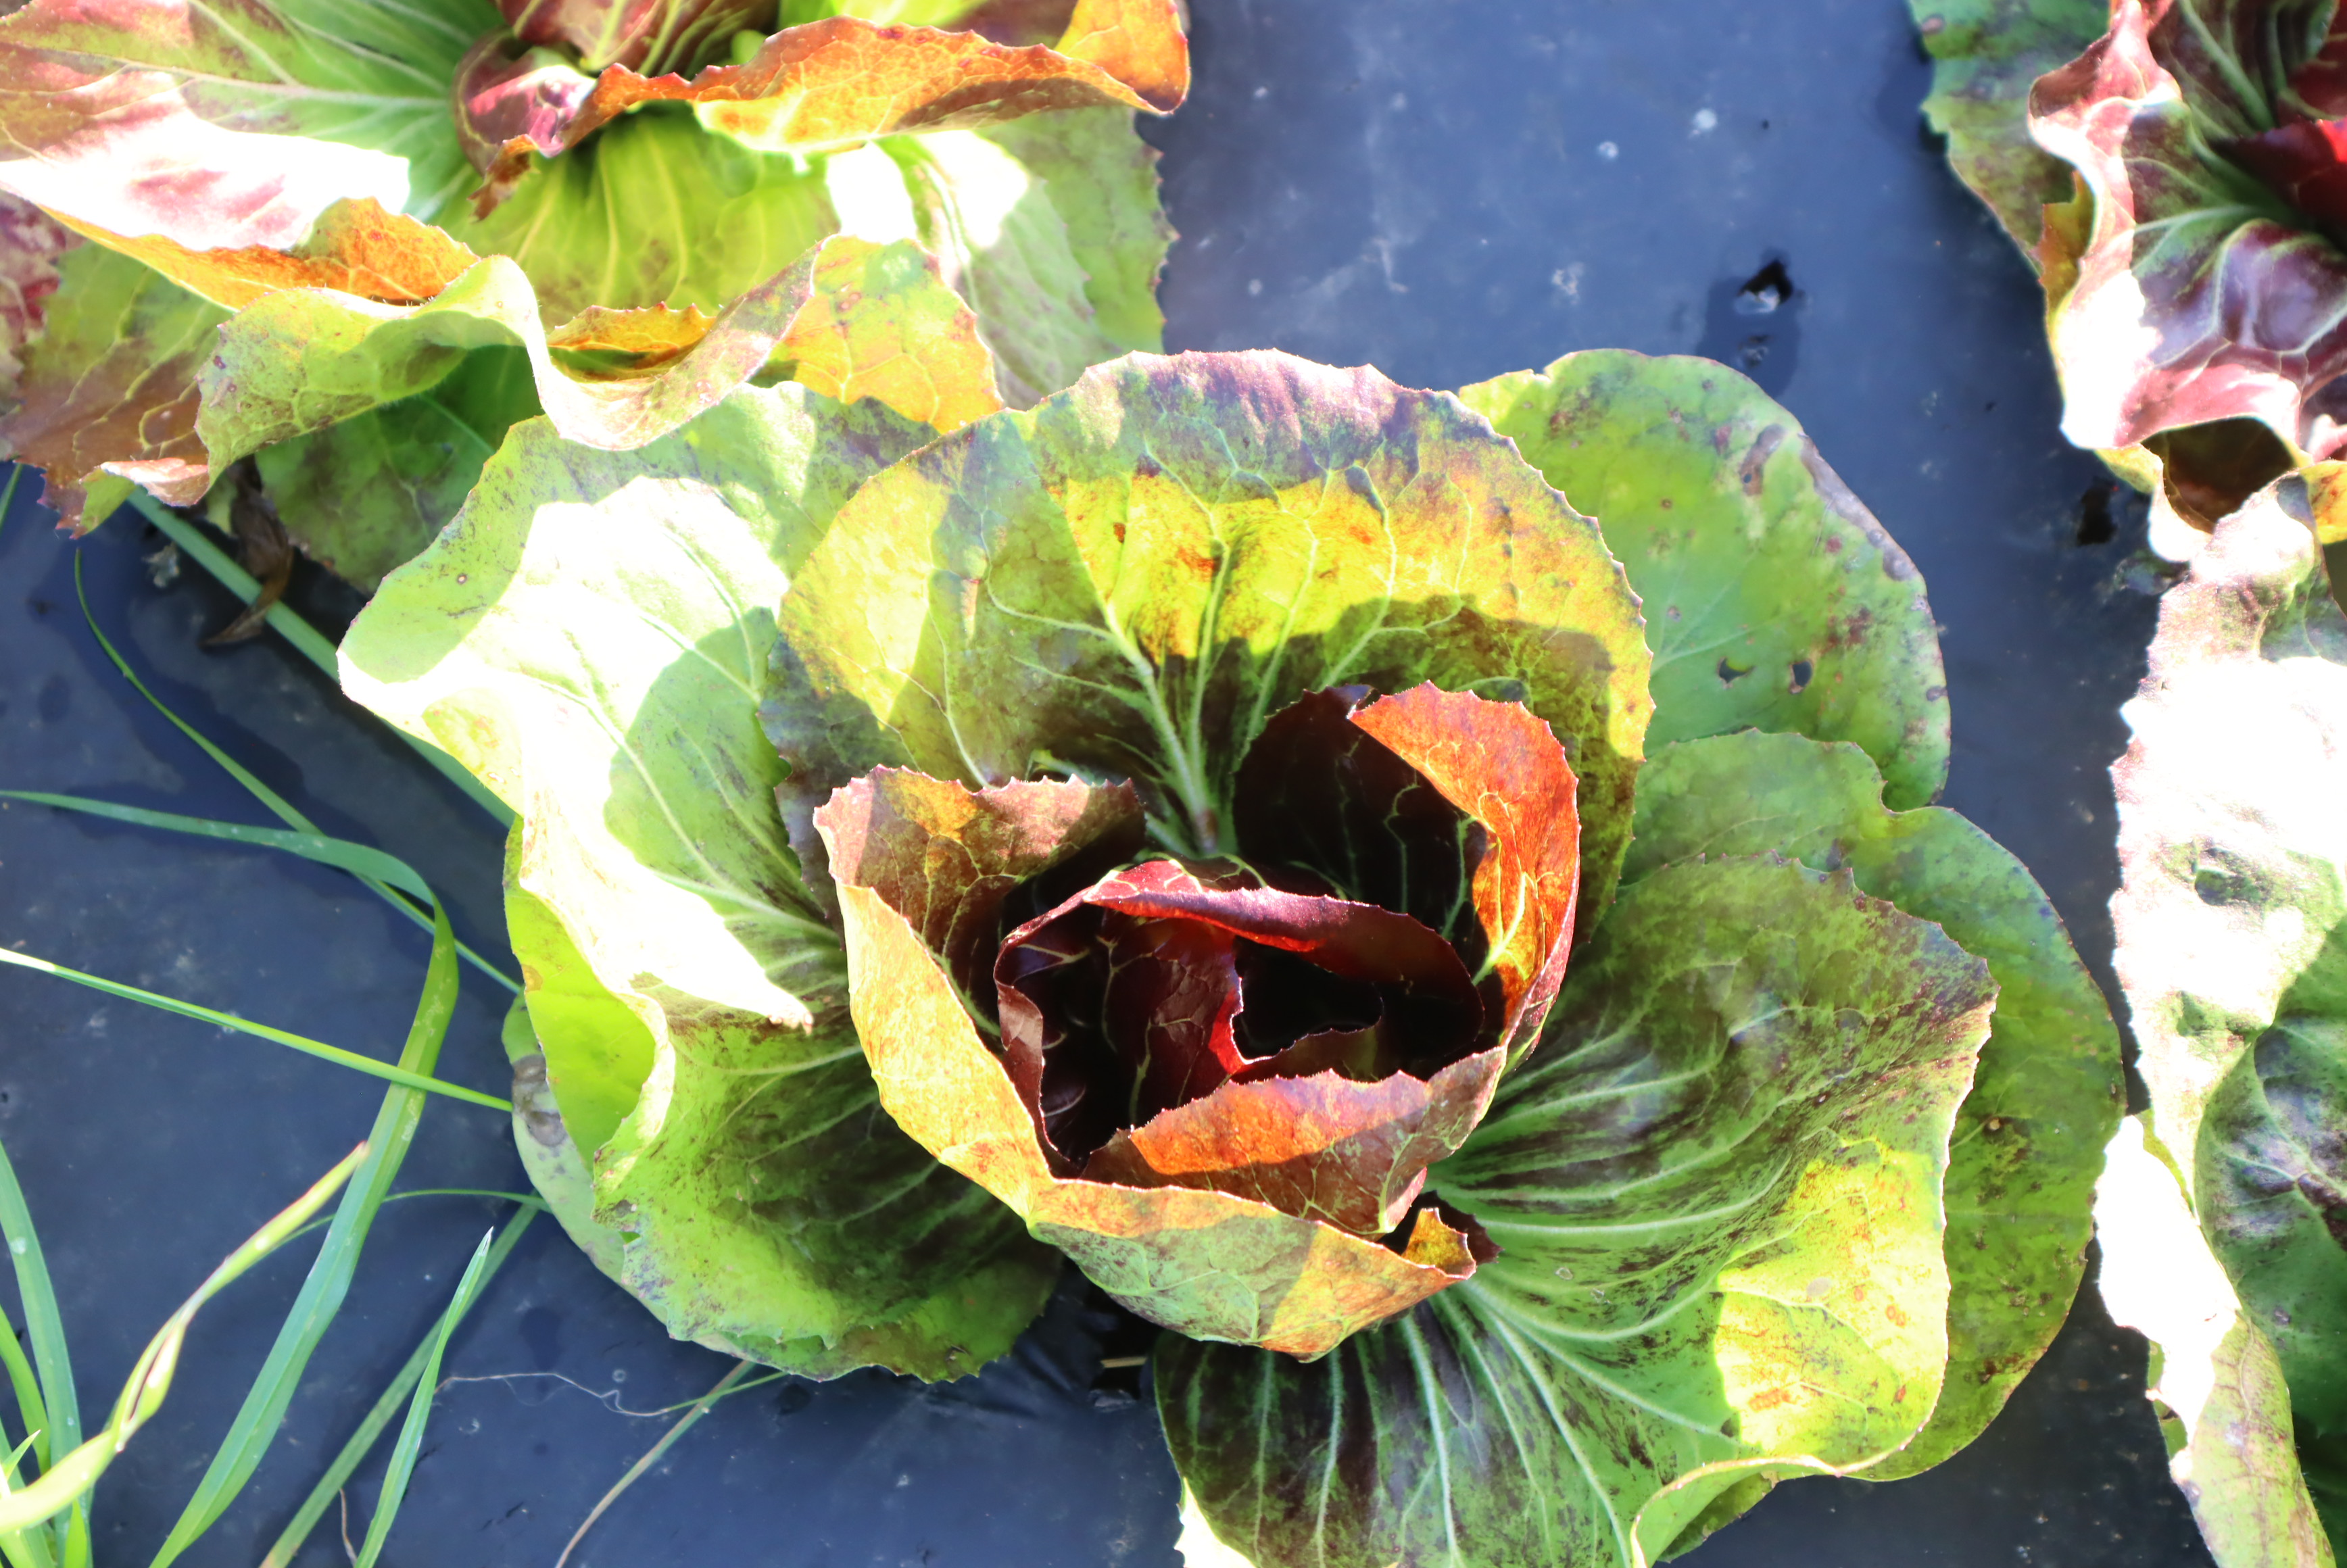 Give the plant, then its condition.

radicchio, cercosporiosis
